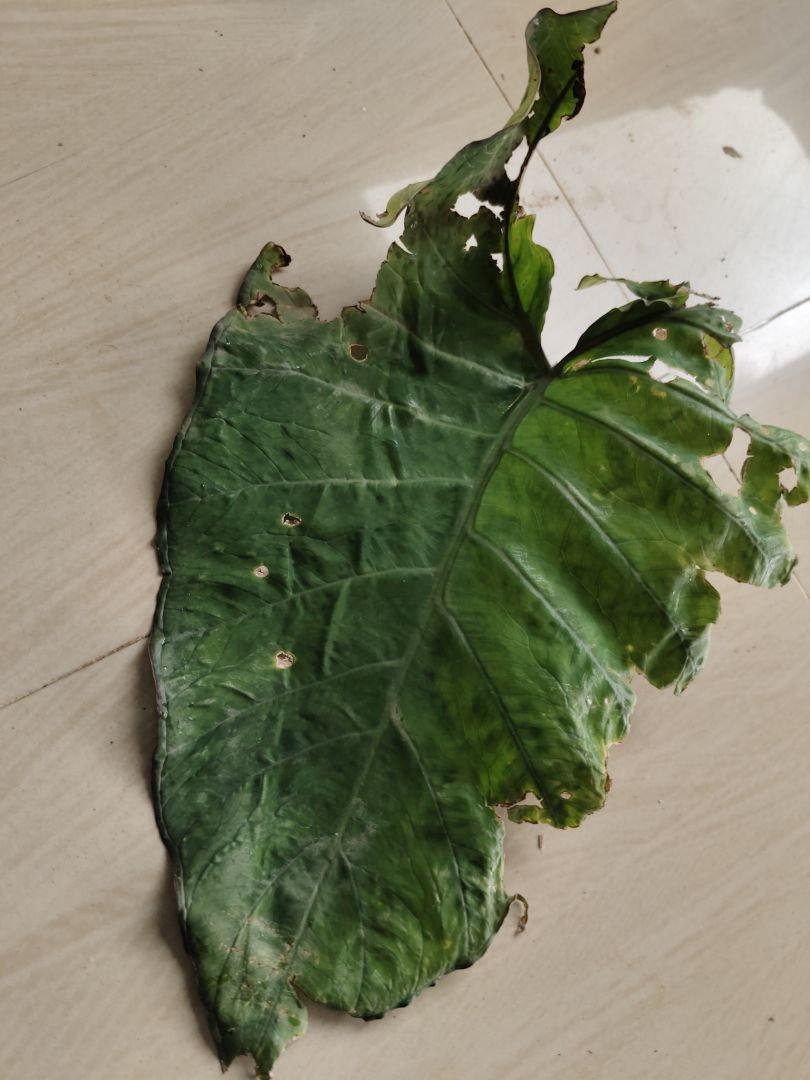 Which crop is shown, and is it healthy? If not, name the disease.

taro, leaf blight
